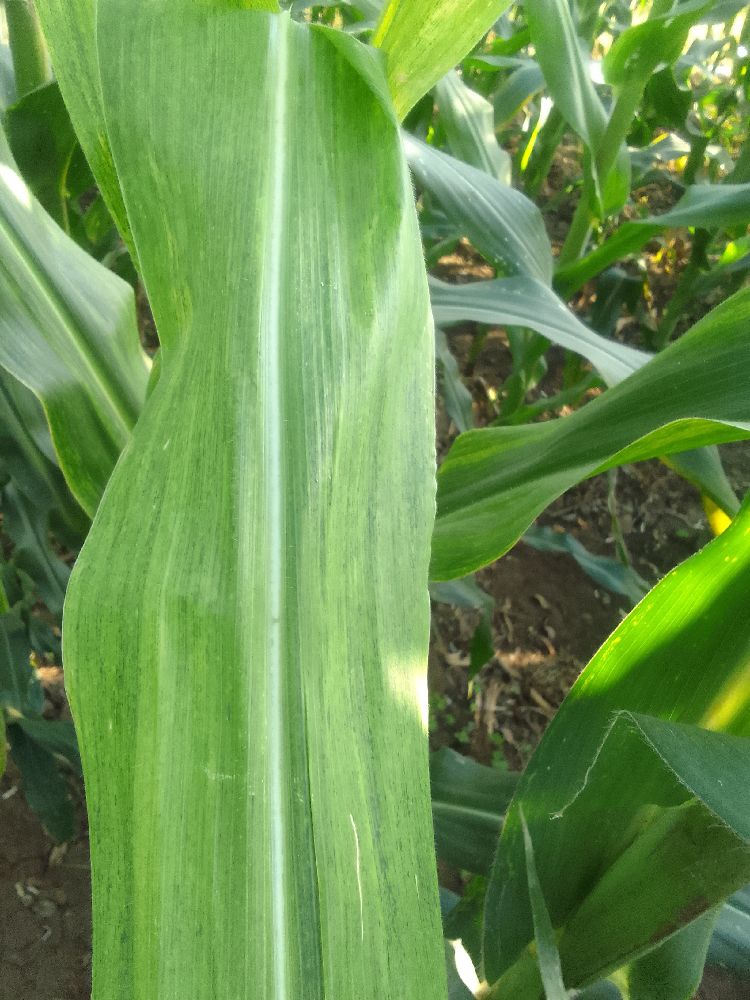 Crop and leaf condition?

maize, maize lethal necrosis
